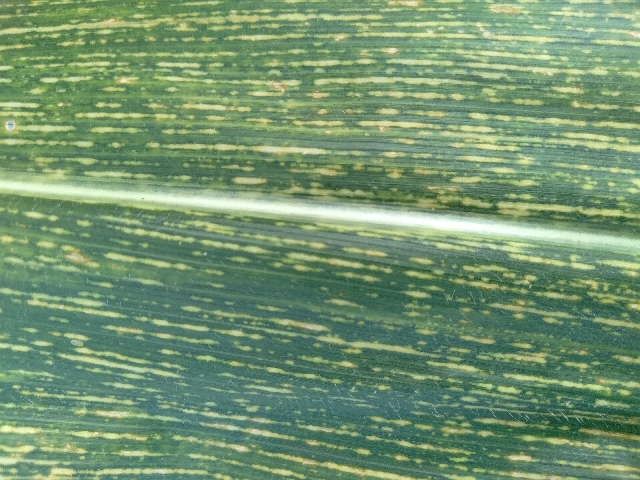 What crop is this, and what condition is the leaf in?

maize, maize streak virus
